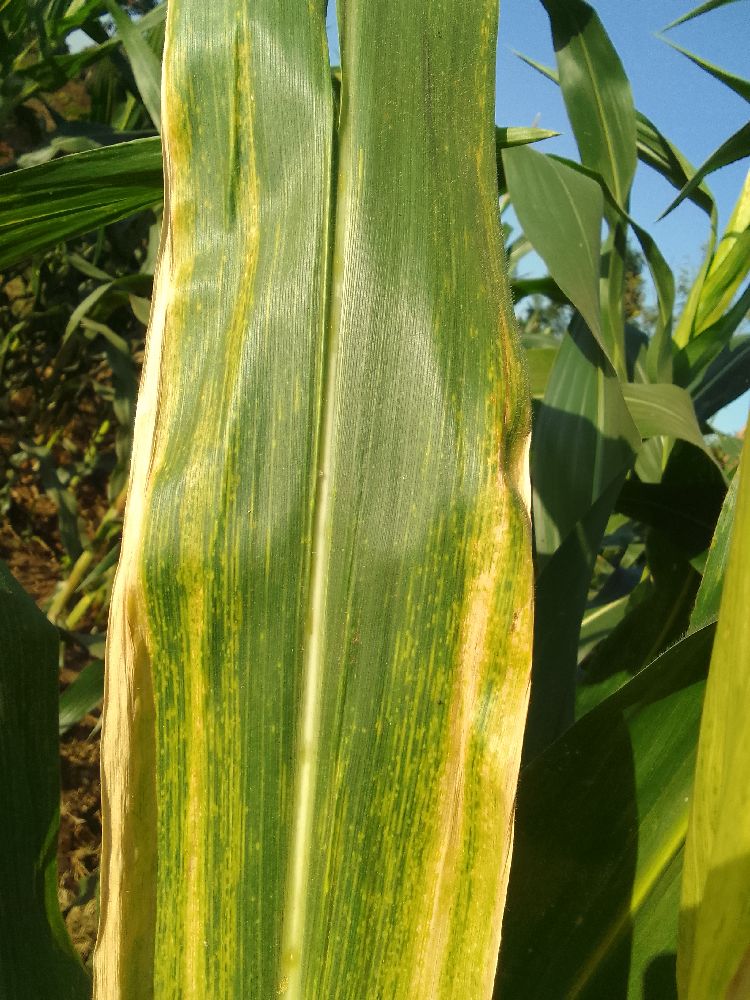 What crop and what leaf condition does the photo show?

maize, maize lethal necrosis
